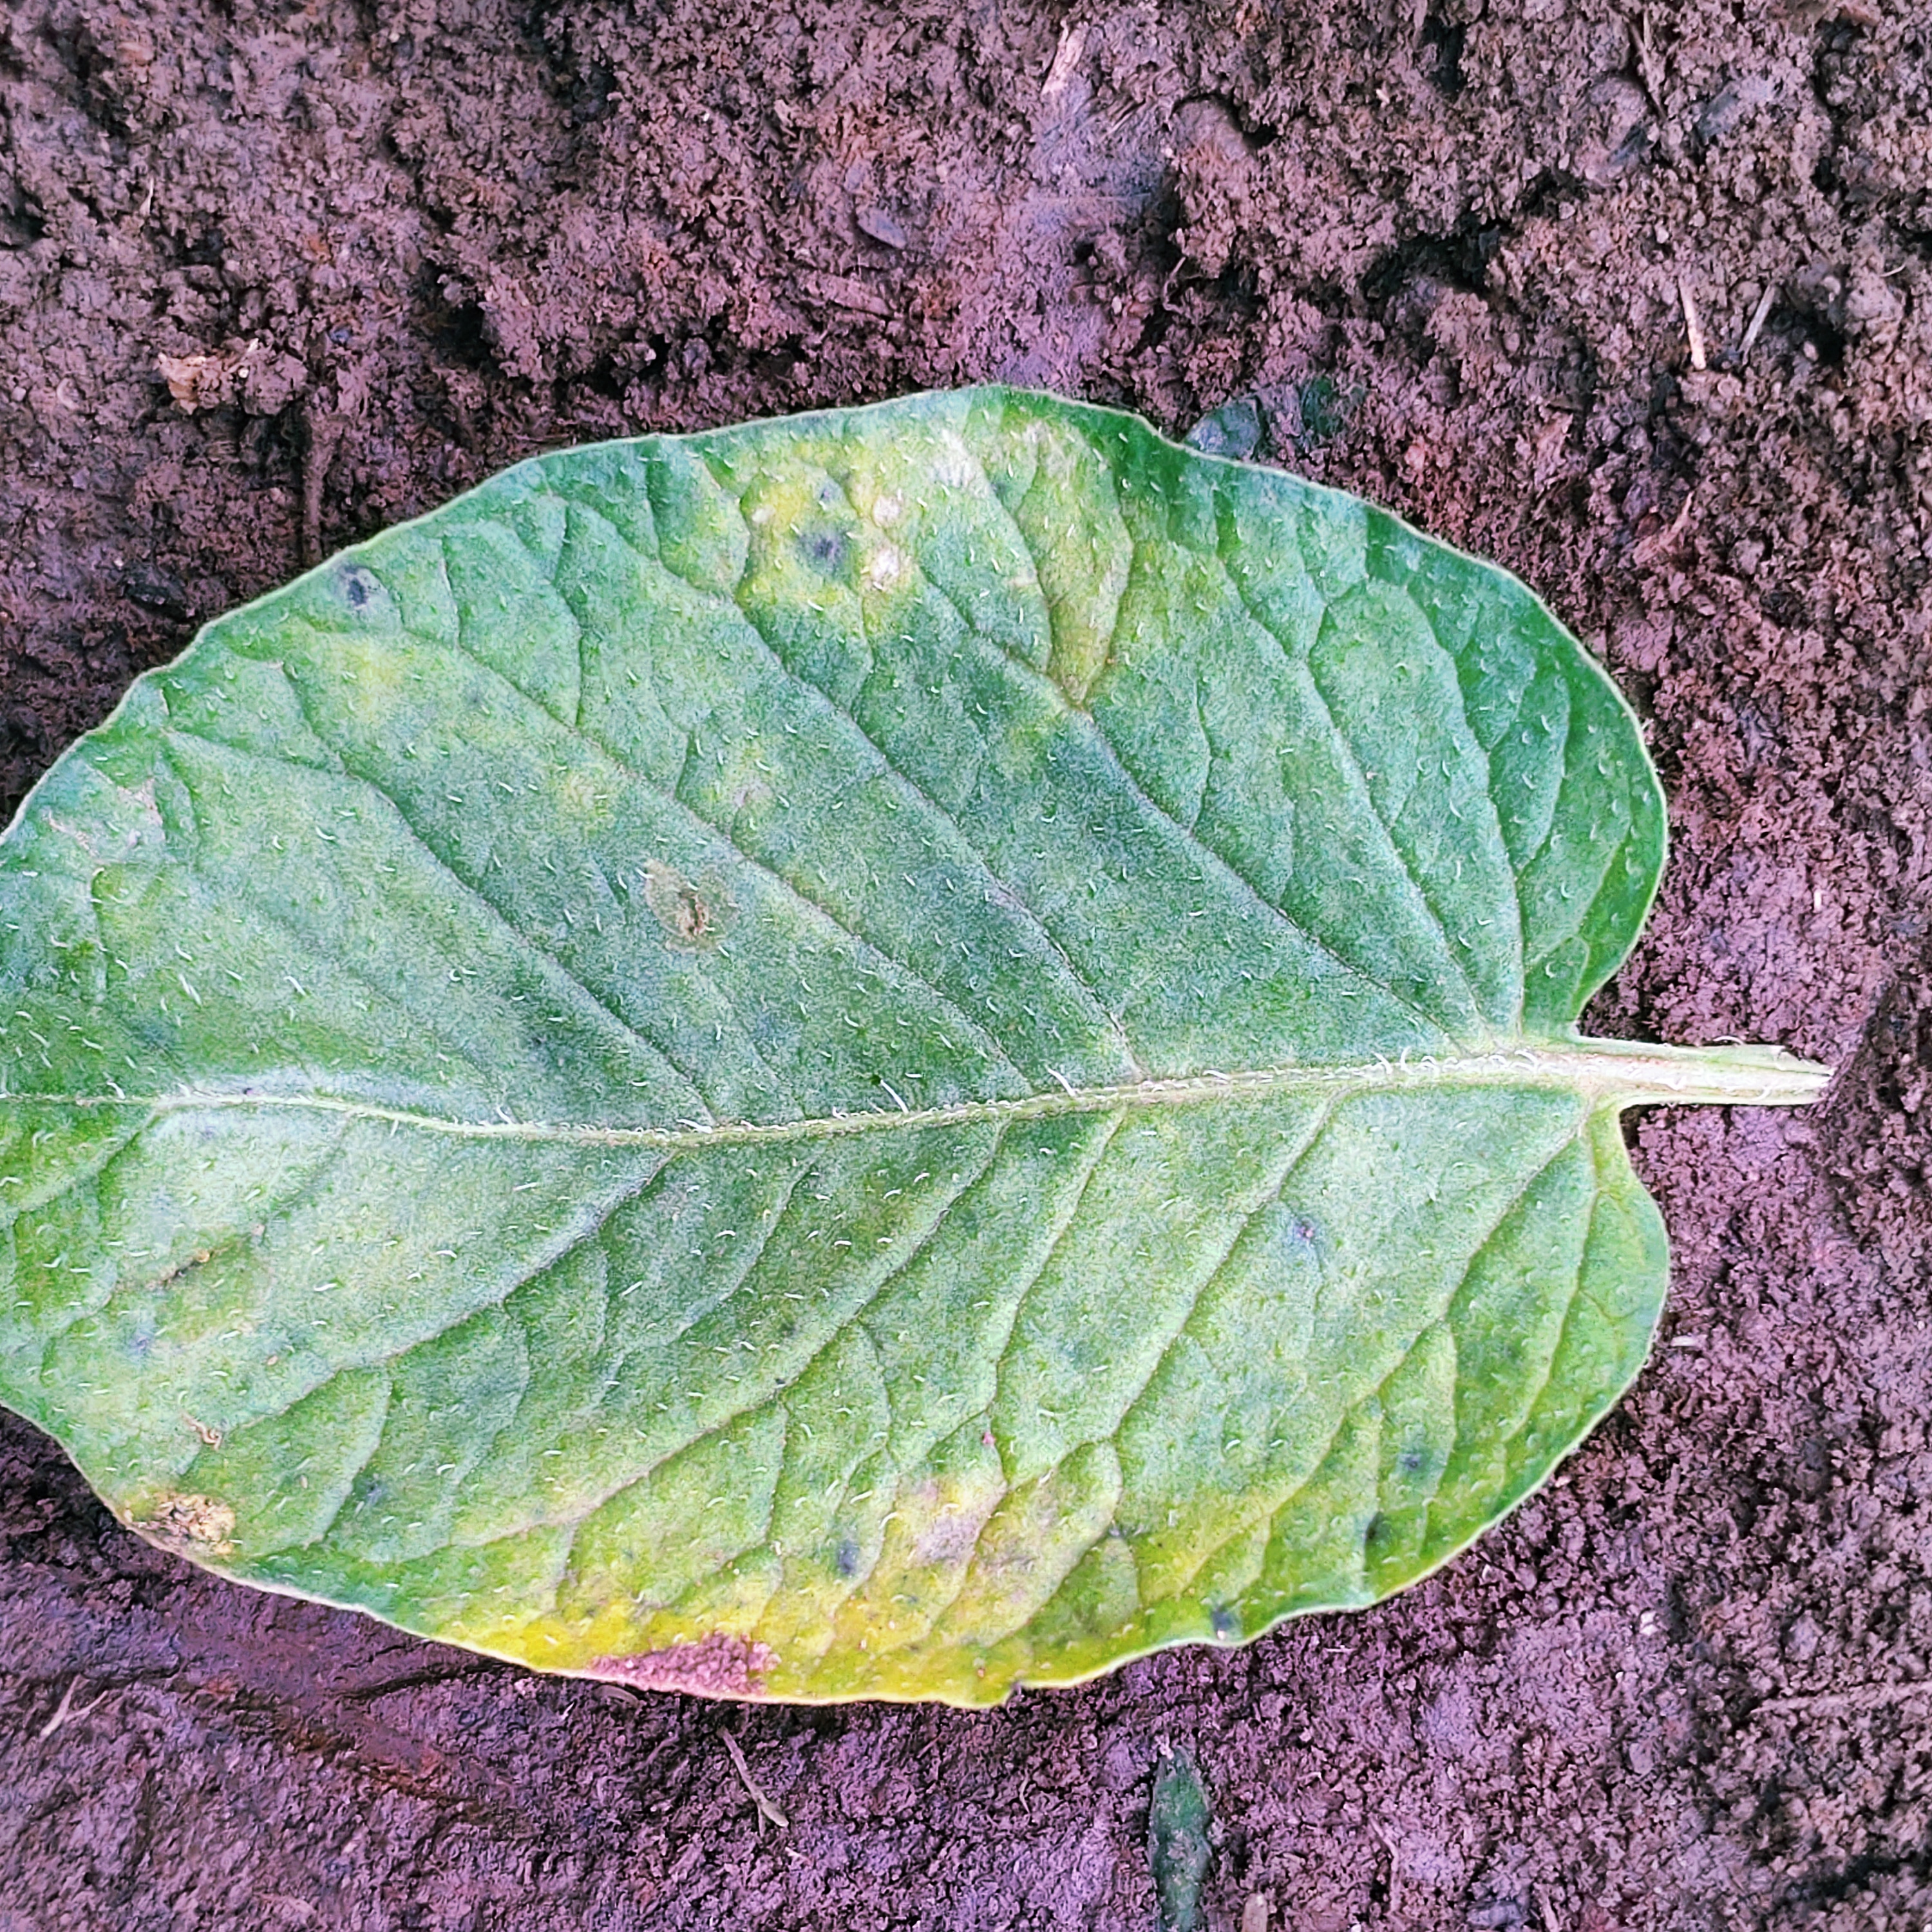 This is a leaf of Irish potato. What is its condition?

late blight
